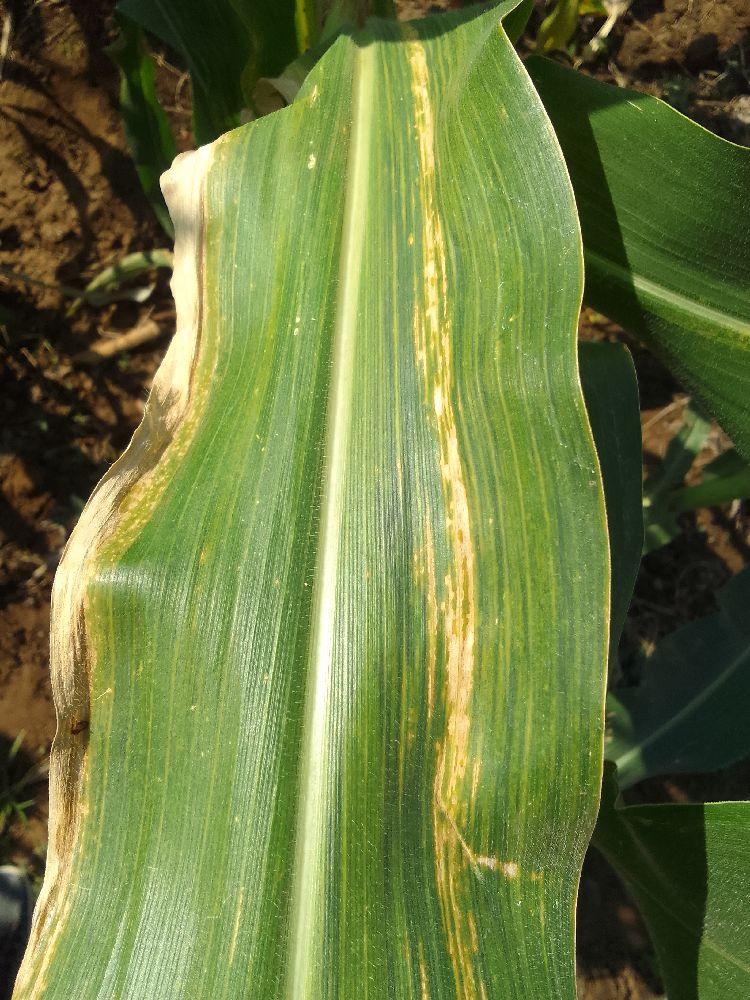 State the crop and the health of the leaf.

maize, maize lethal necrosis
